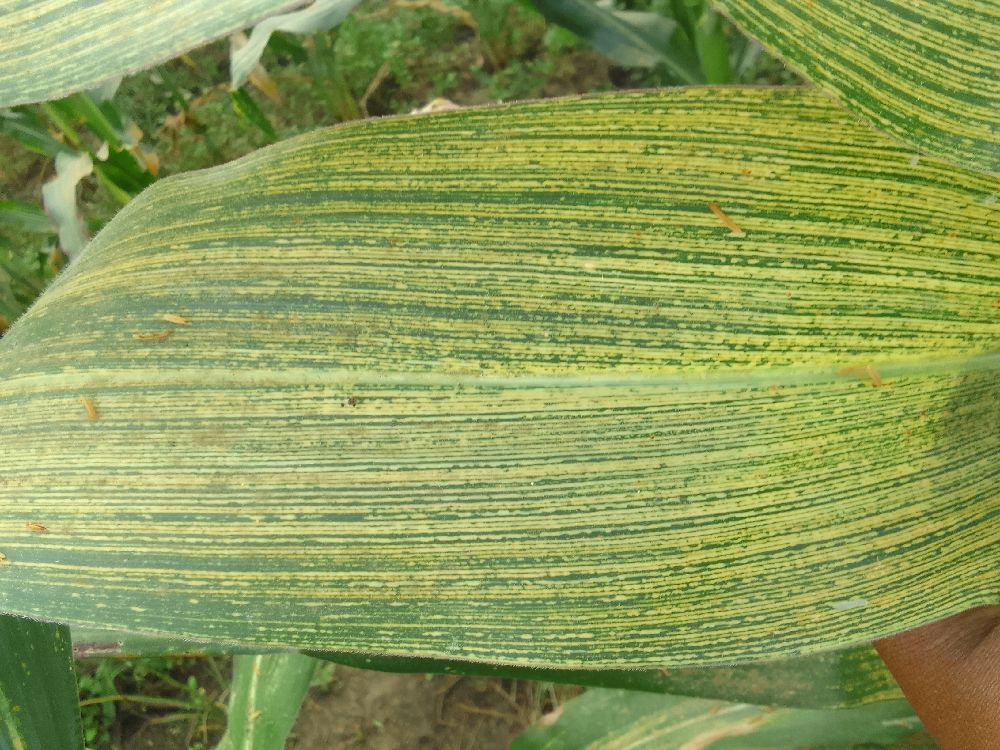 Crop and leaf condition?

maize, maize streak virus
